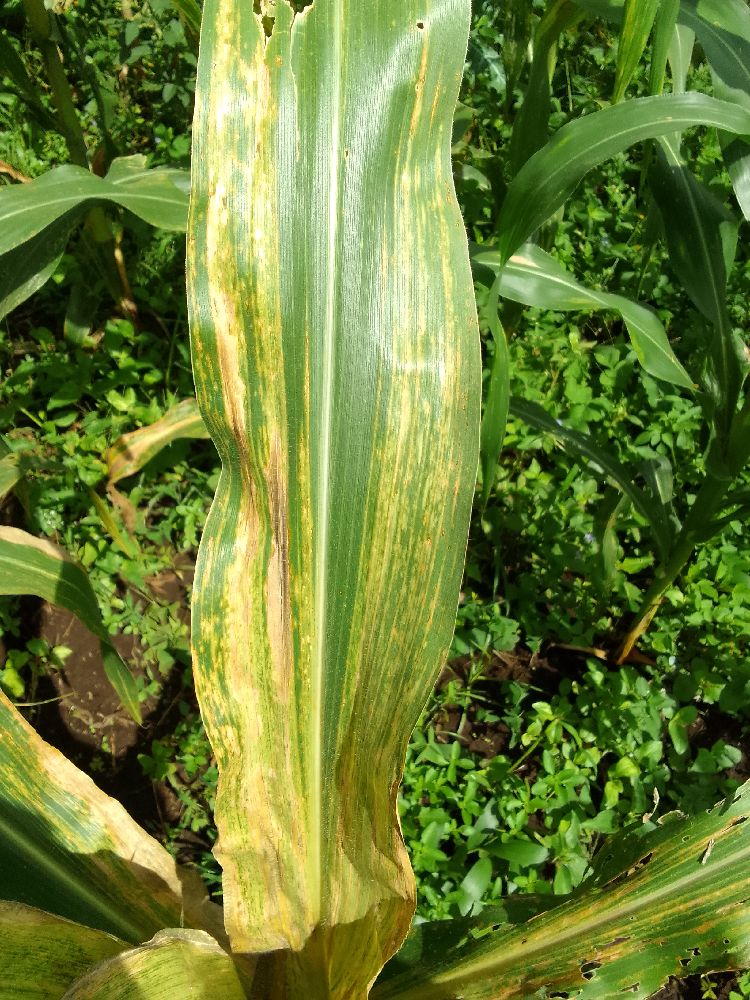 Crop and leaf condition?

maize, maize lethal necrosis
